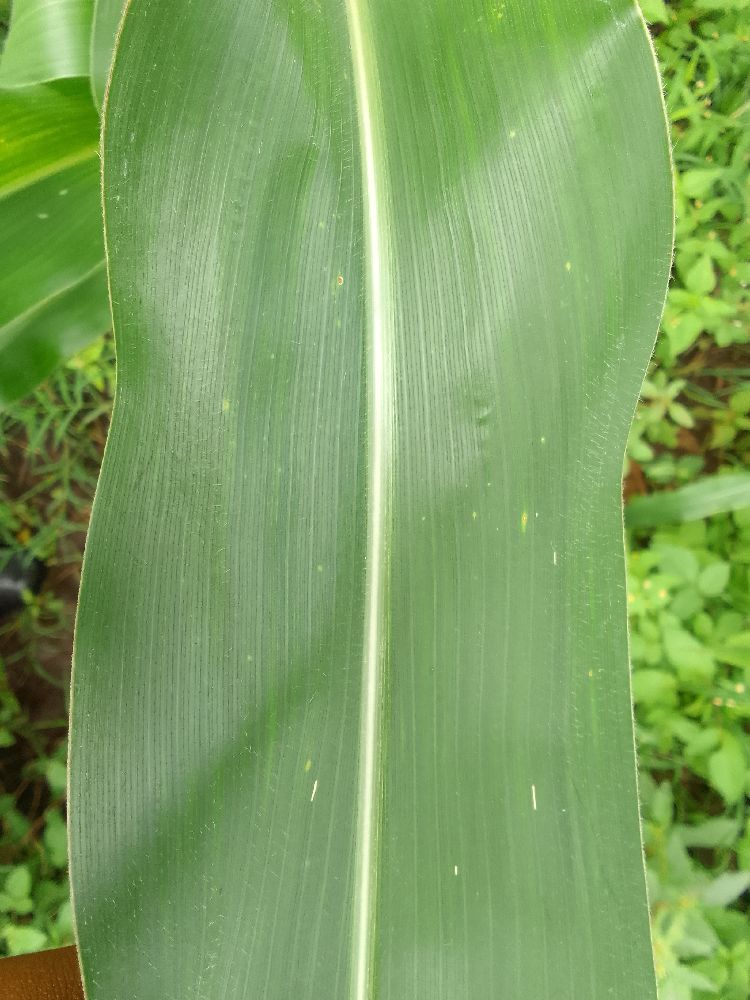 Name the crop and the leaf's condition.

maize, healthy
